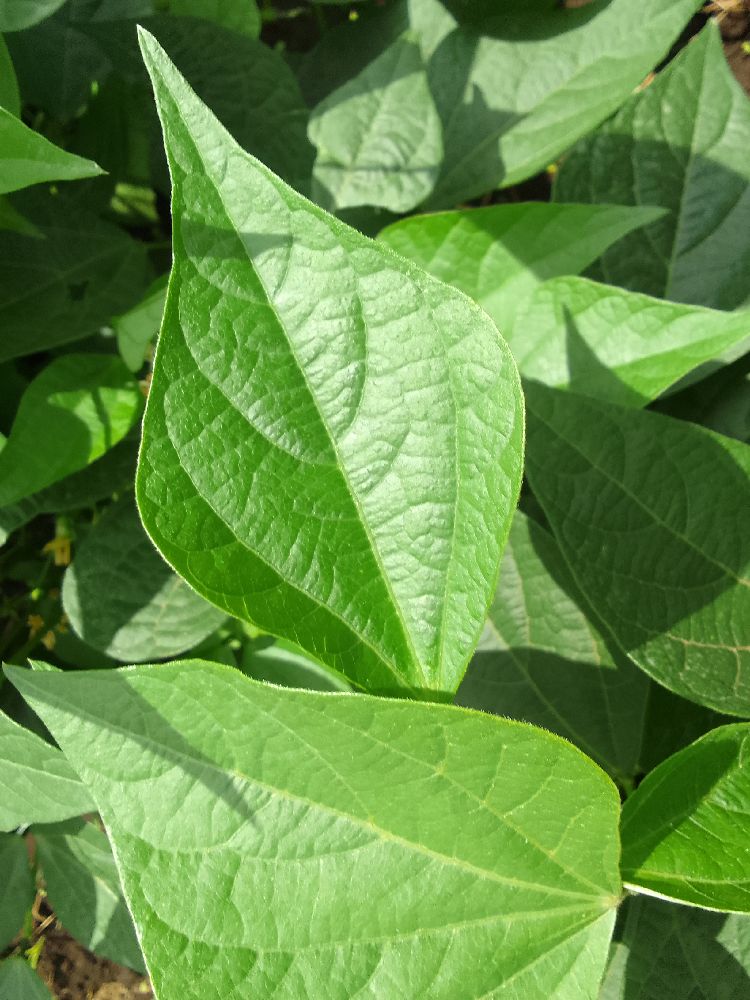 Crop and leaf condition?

common bean, healthy
